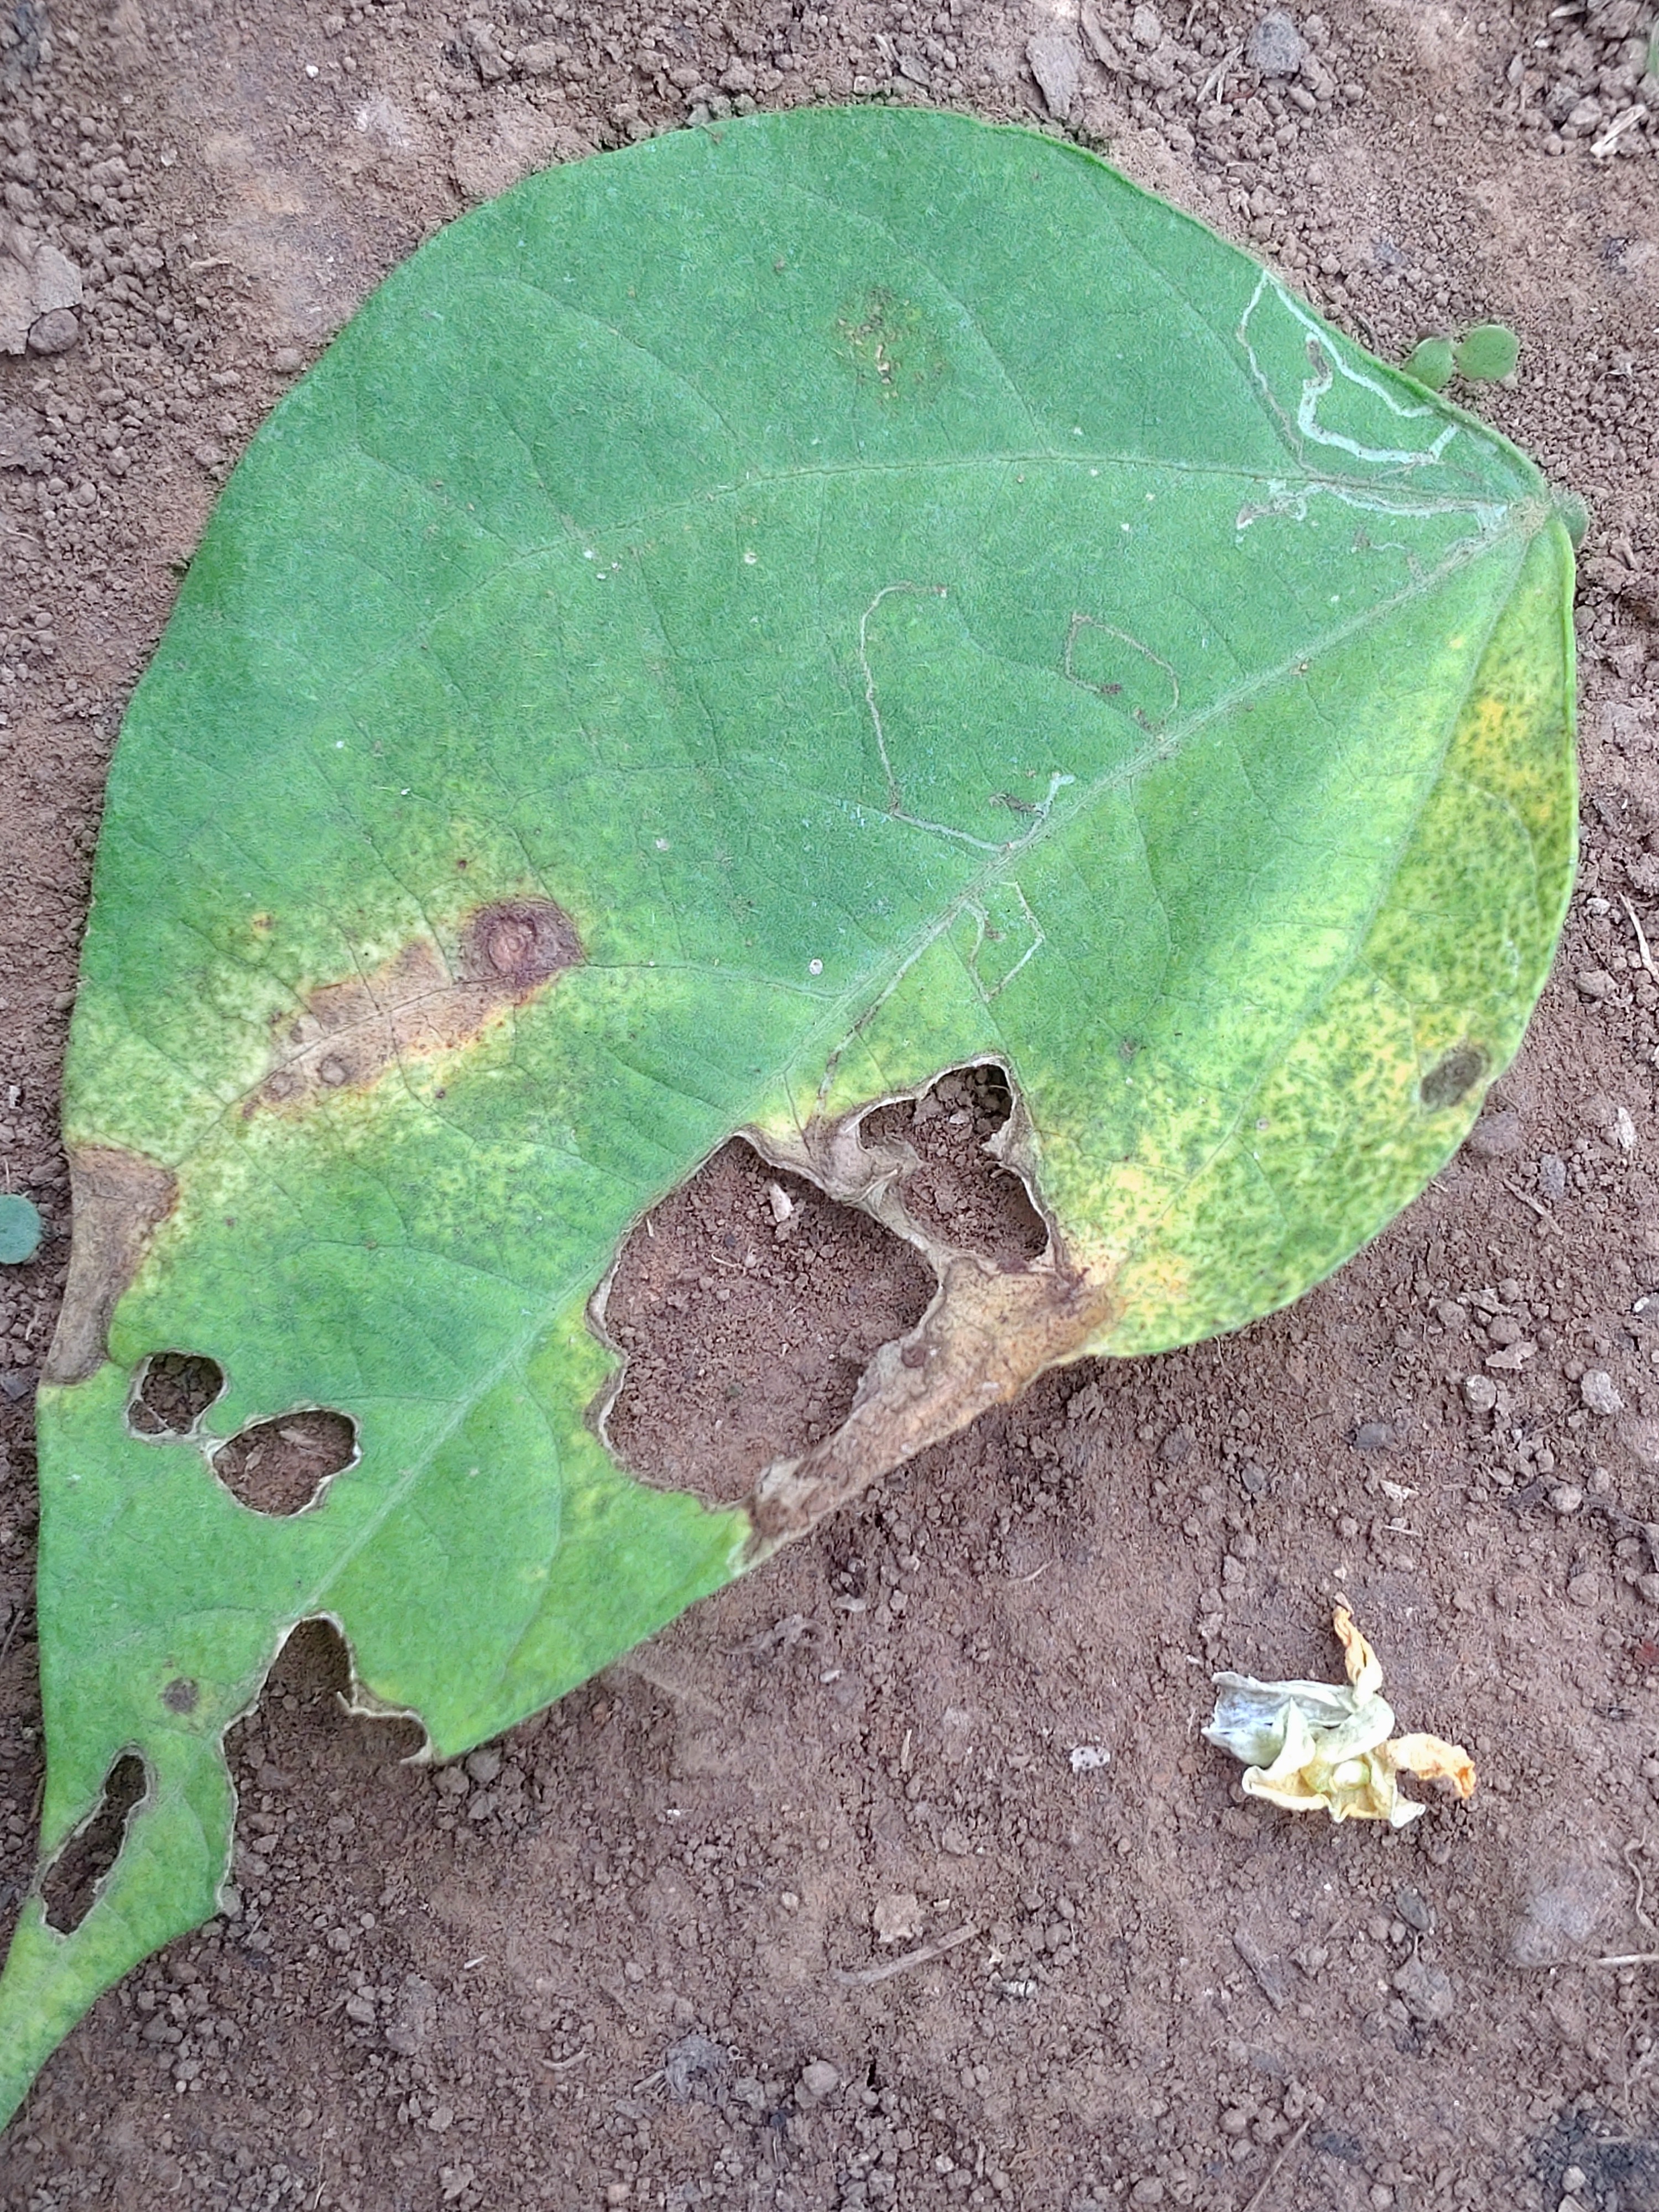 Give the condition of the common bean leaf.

anthracnose
